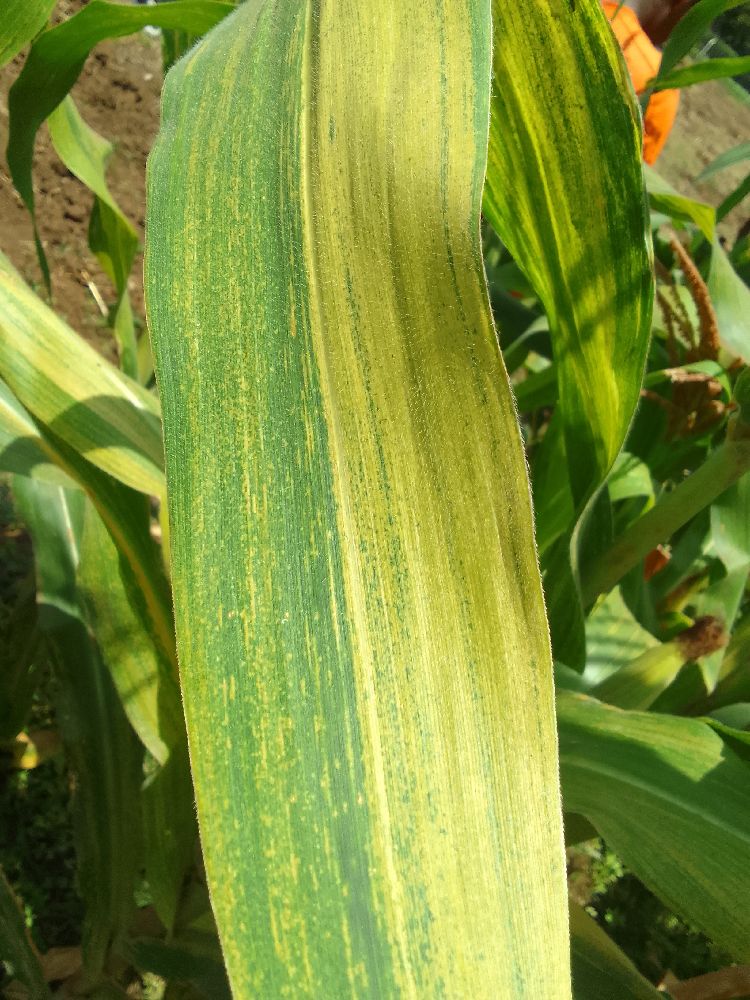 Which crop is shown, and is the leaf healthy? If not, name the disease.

maize, maize lethal necrosis
